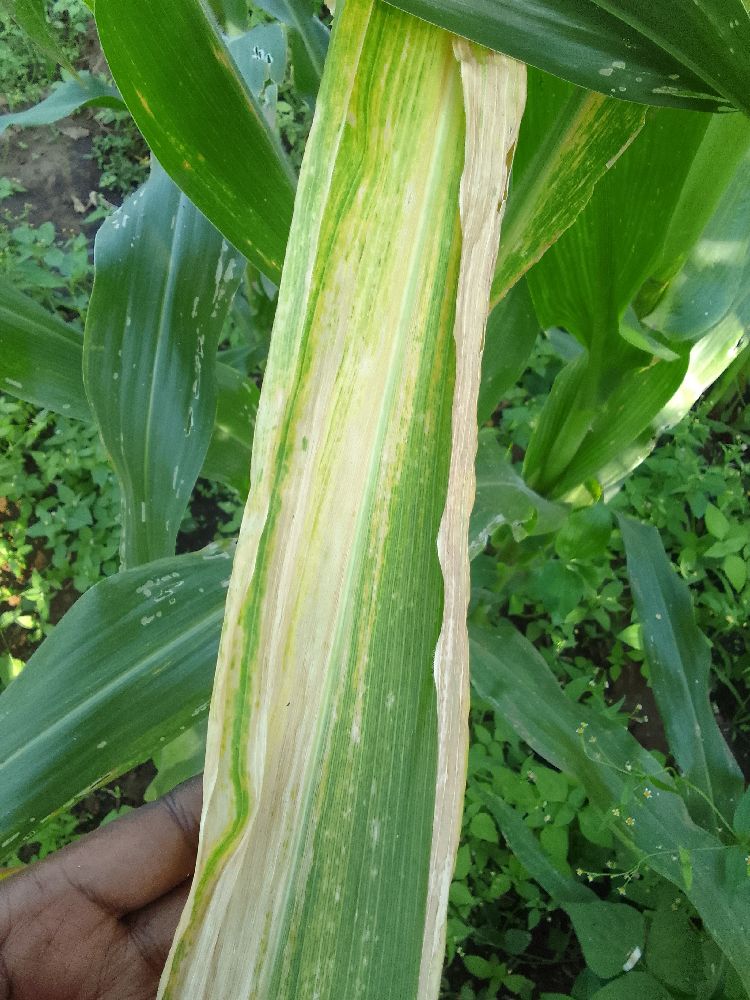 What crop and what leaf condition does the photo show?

maize, maize lethal necrosis
